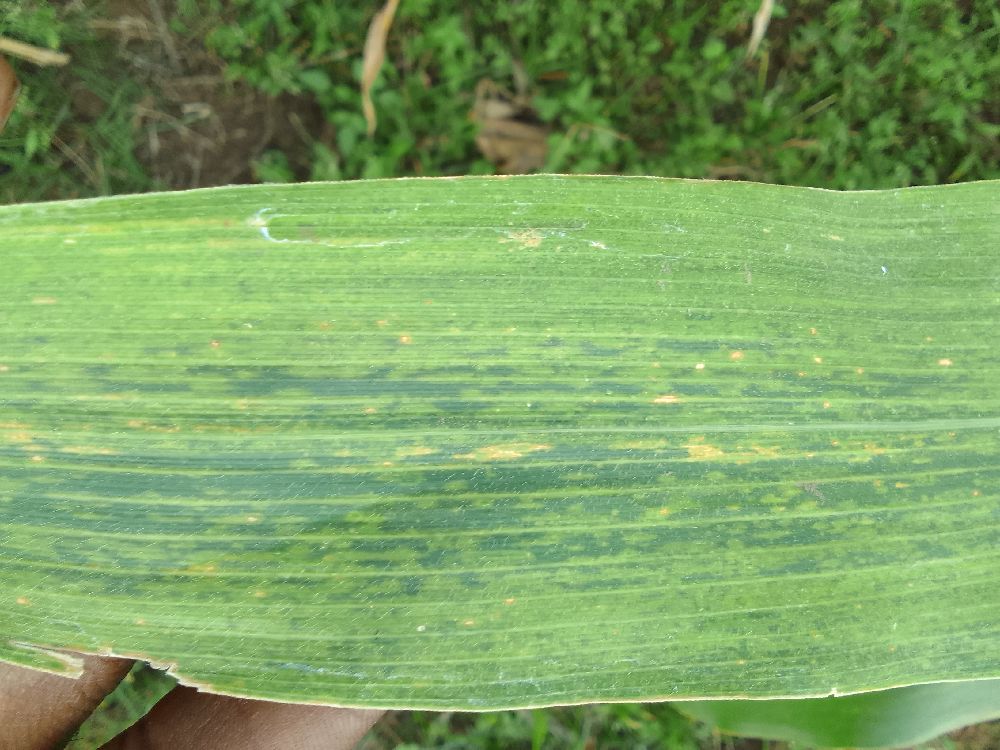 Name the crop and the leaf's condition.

maize, maize lethal necrosis
